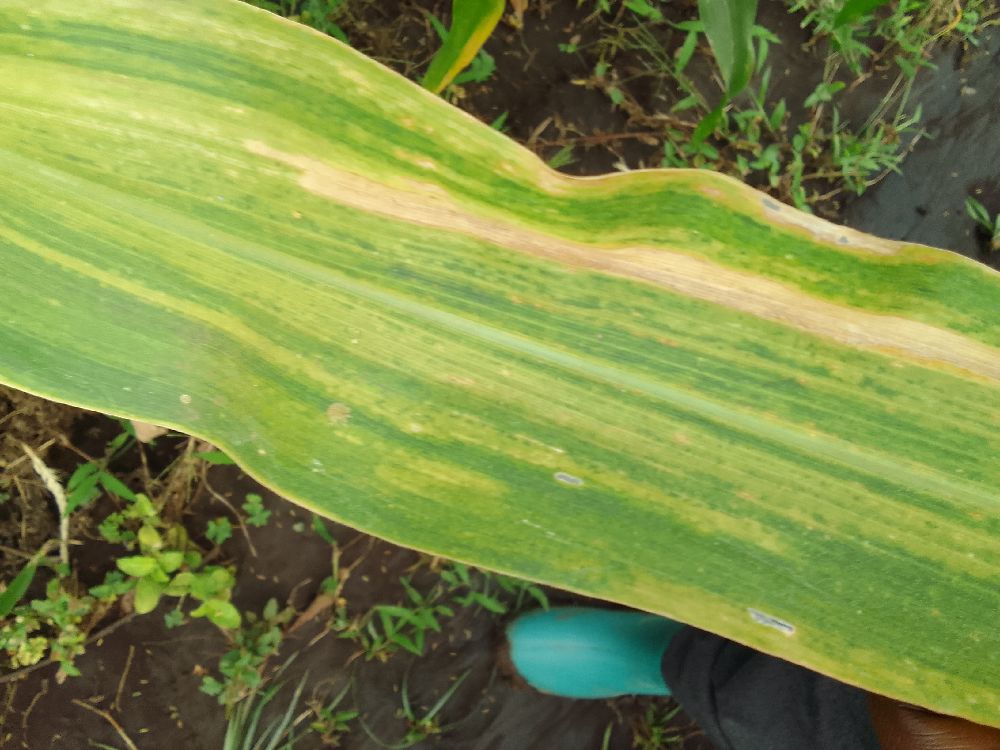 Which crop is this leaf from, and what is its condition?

maize, maize lethal necrosis
